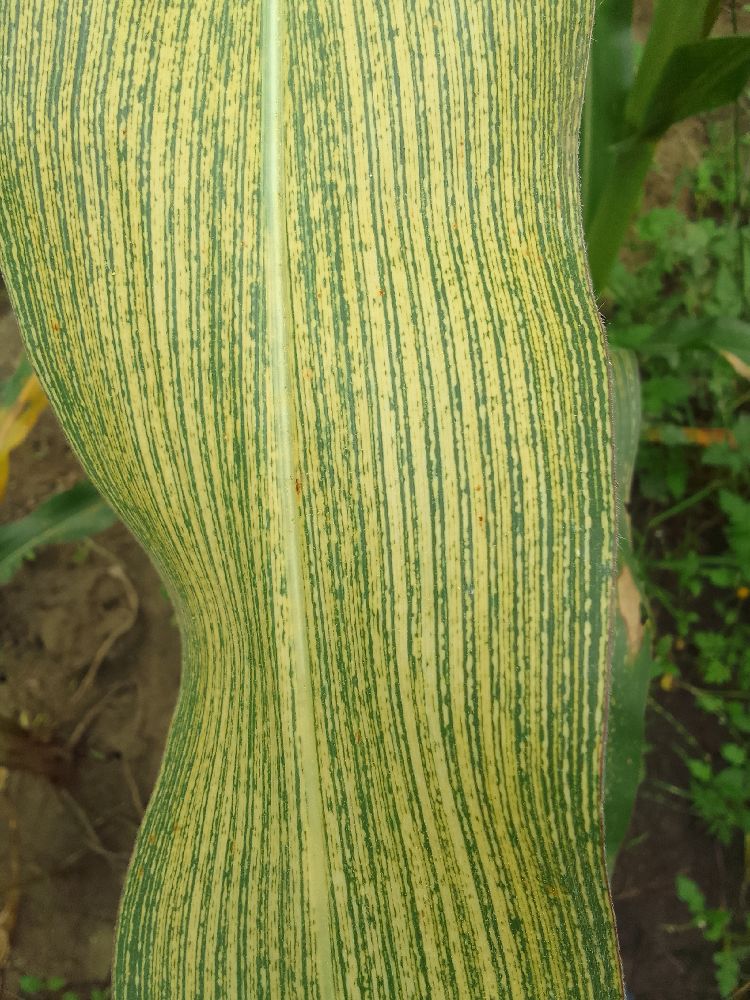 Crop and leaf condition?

maize, maize streak virus
